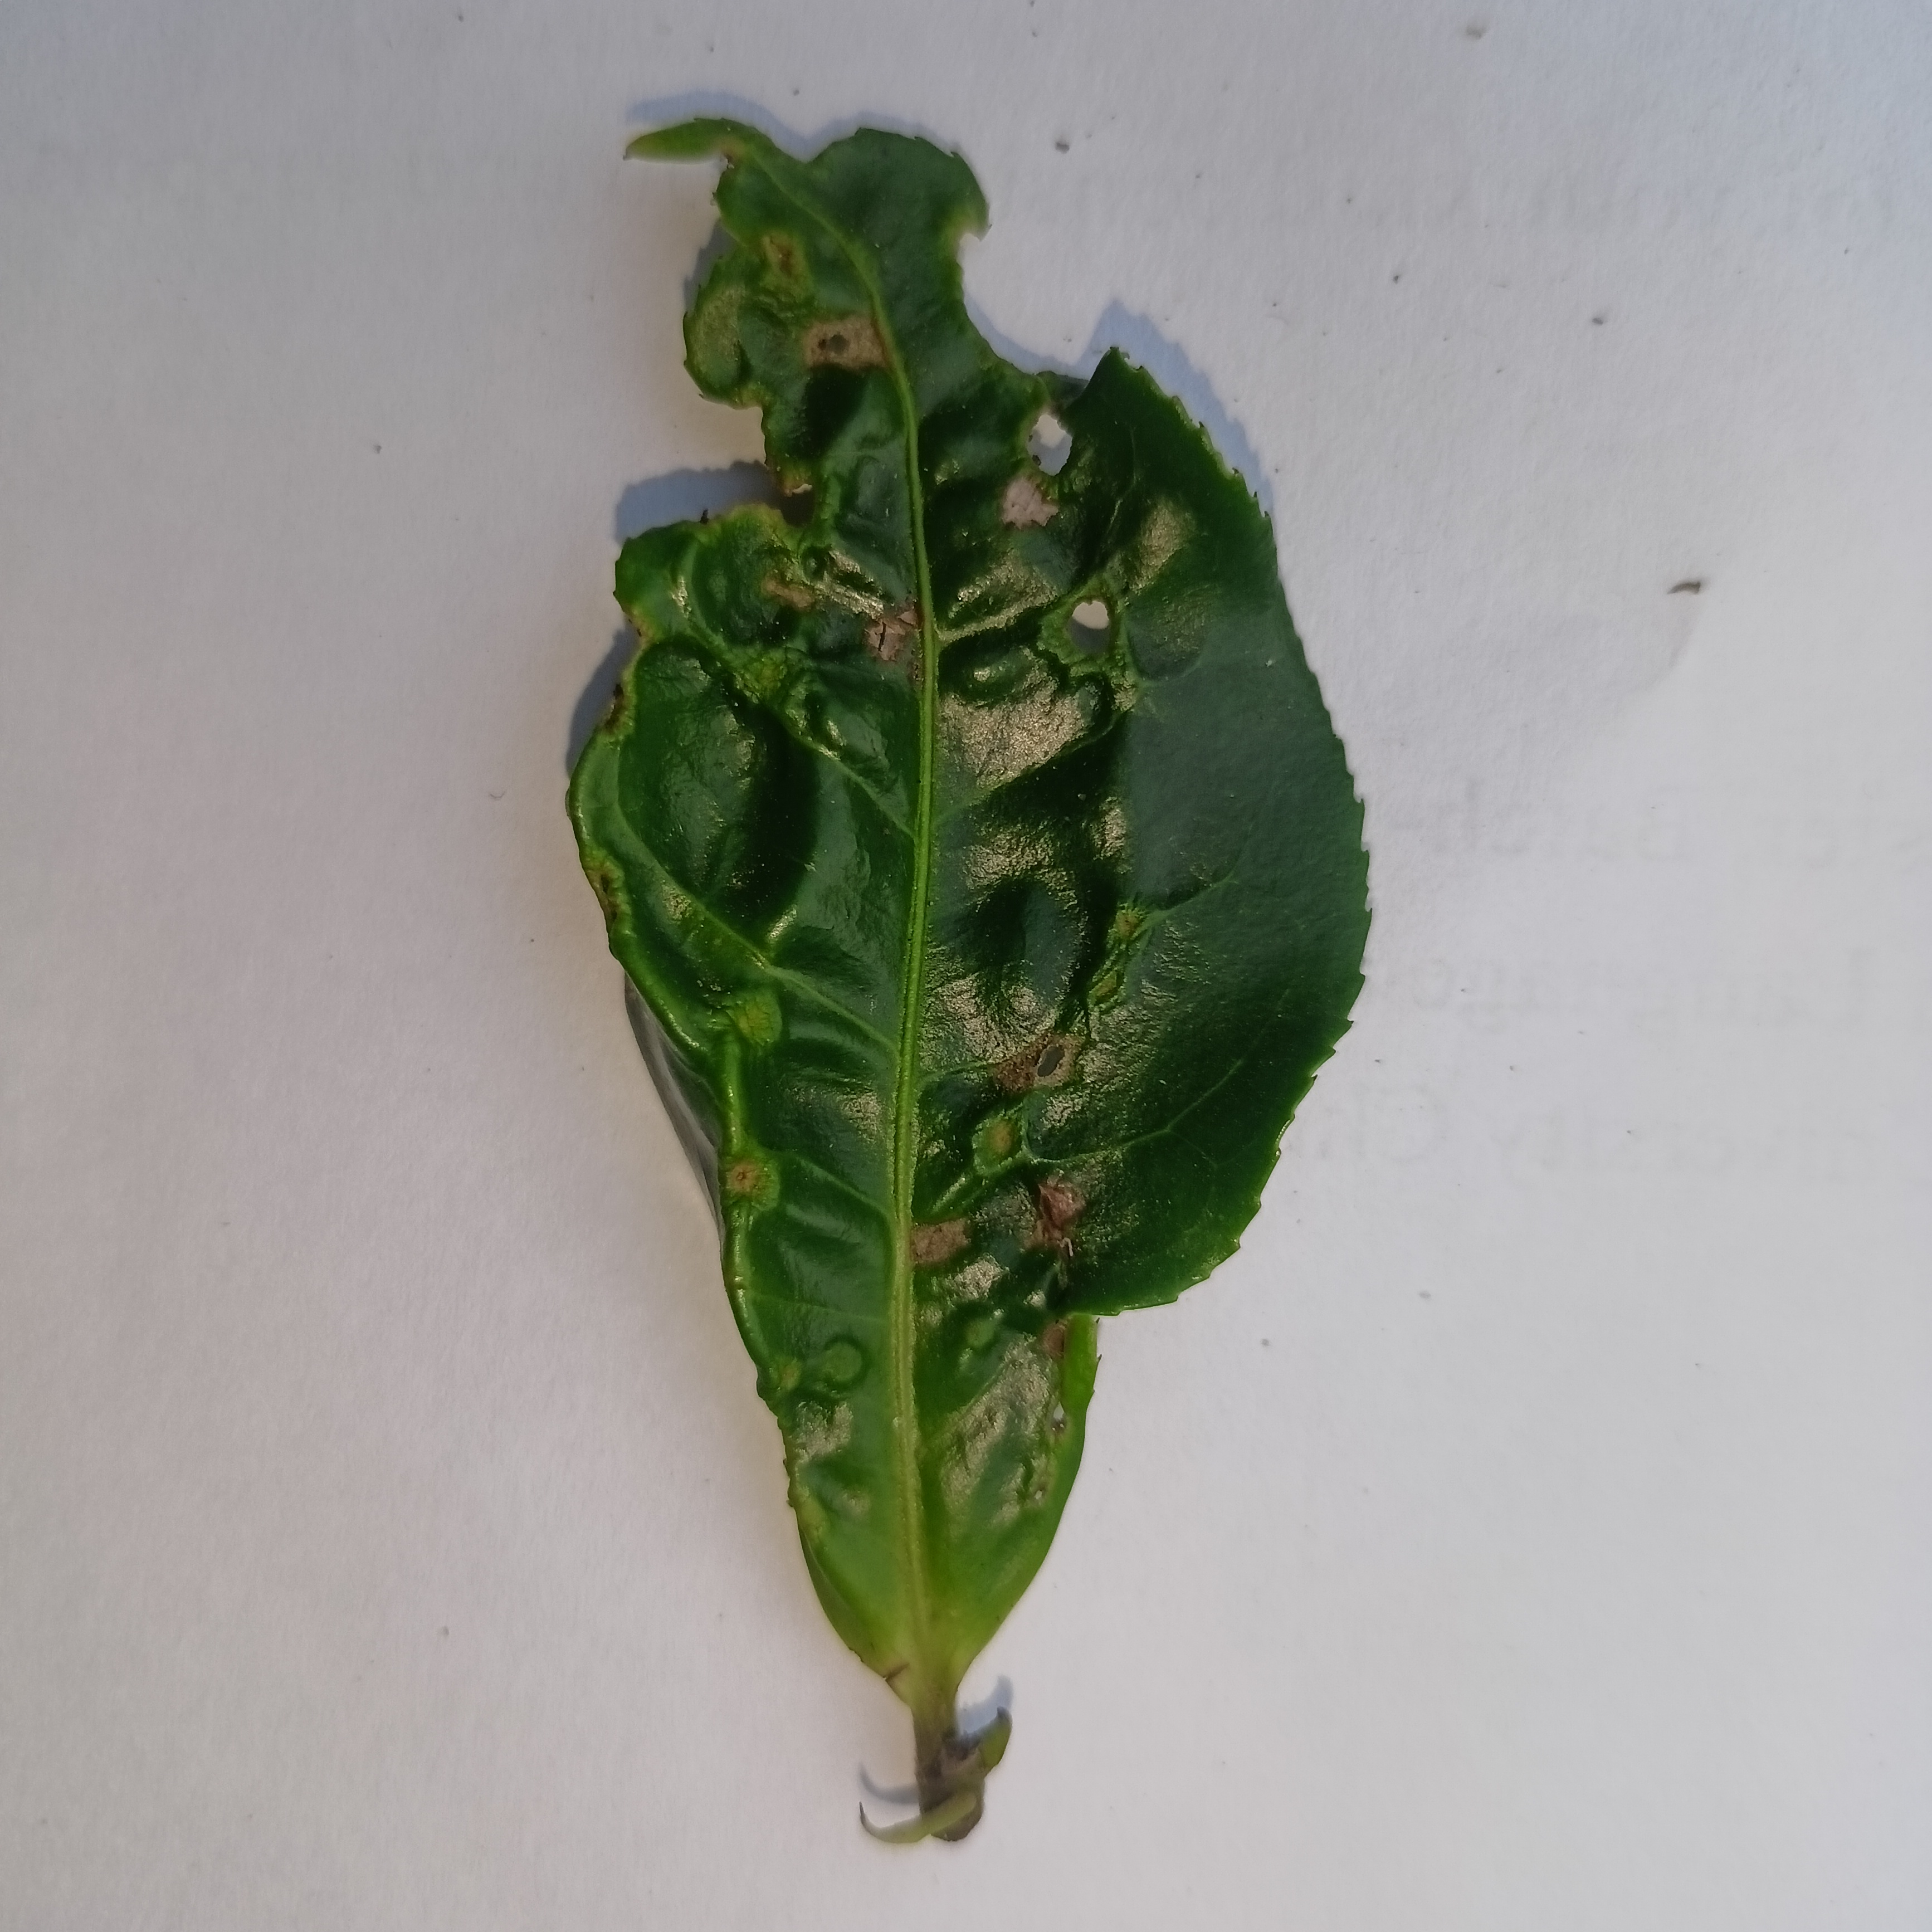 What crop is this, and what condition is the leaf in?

tea, helopeltis
